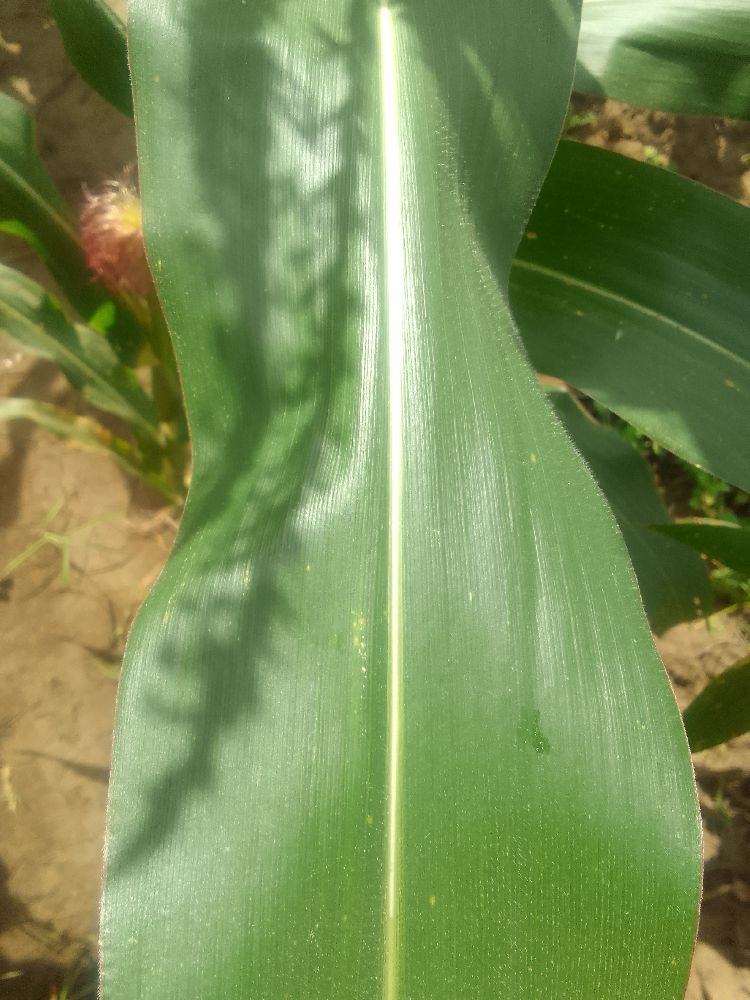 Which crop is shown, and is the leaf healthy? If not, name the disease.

maize, healthy
